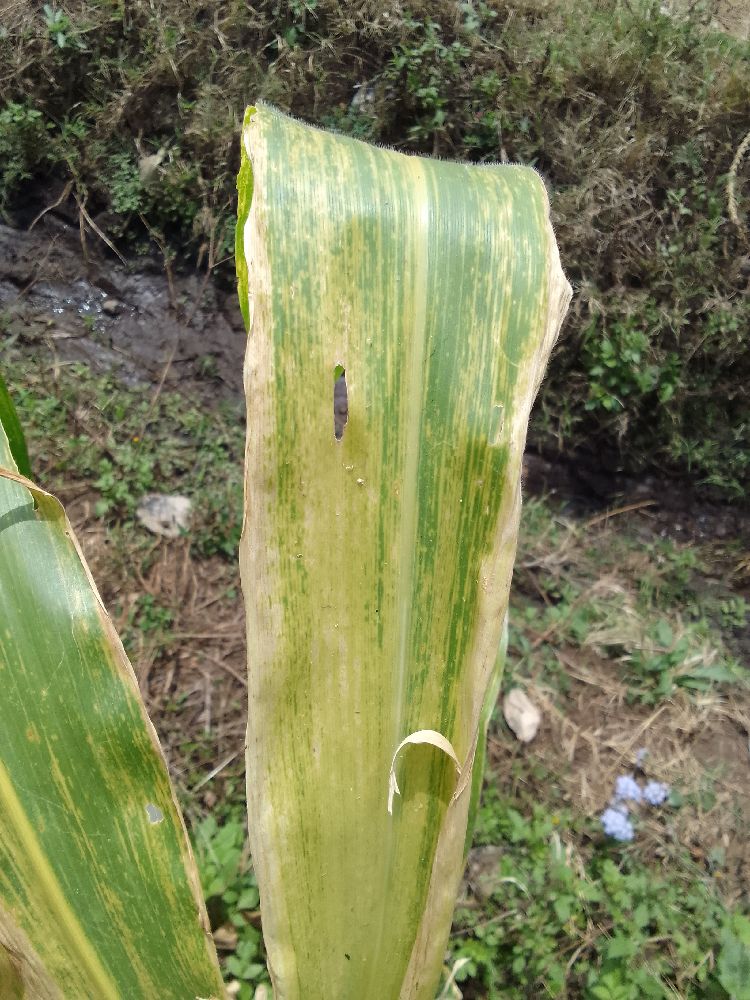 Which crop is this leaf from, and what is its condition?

maize, maize lethal necrosis
